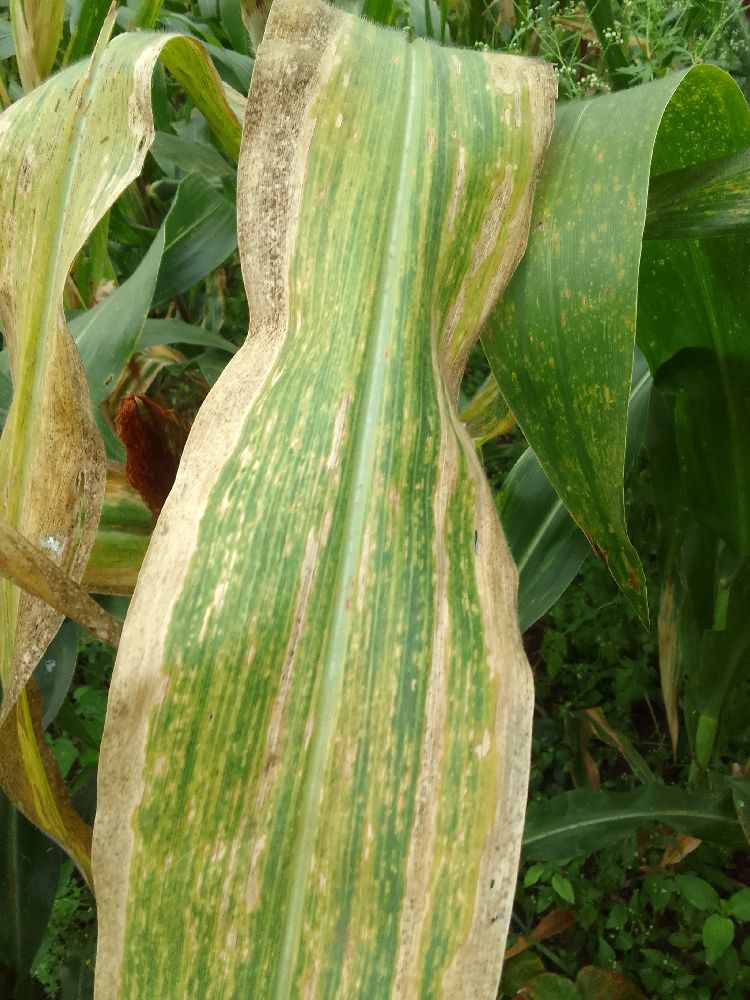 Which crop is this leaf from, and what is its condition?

maize, maize lethal necrosis
